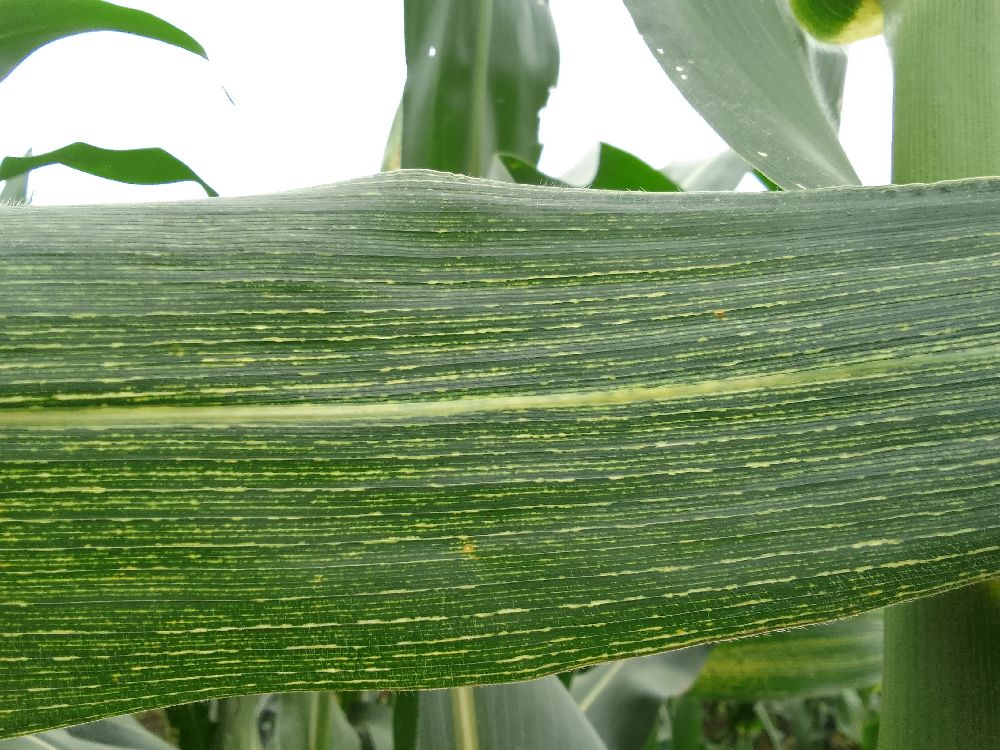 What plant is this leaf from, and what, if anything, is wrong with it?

maize, maize streak virus
